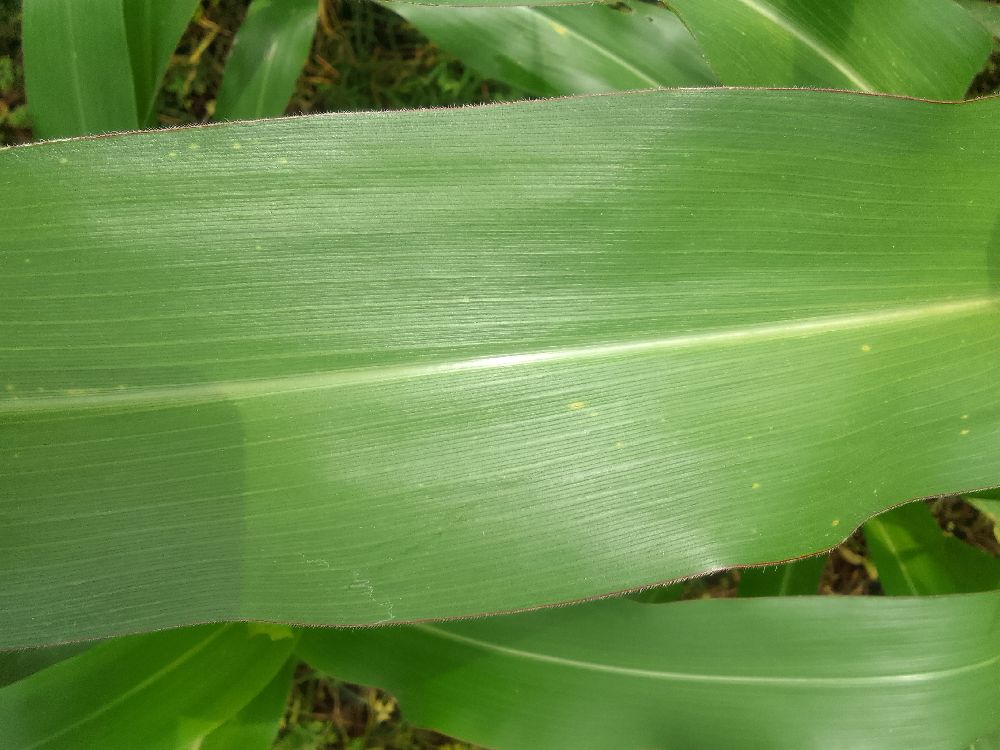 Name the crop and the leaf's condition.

maize, healthy
